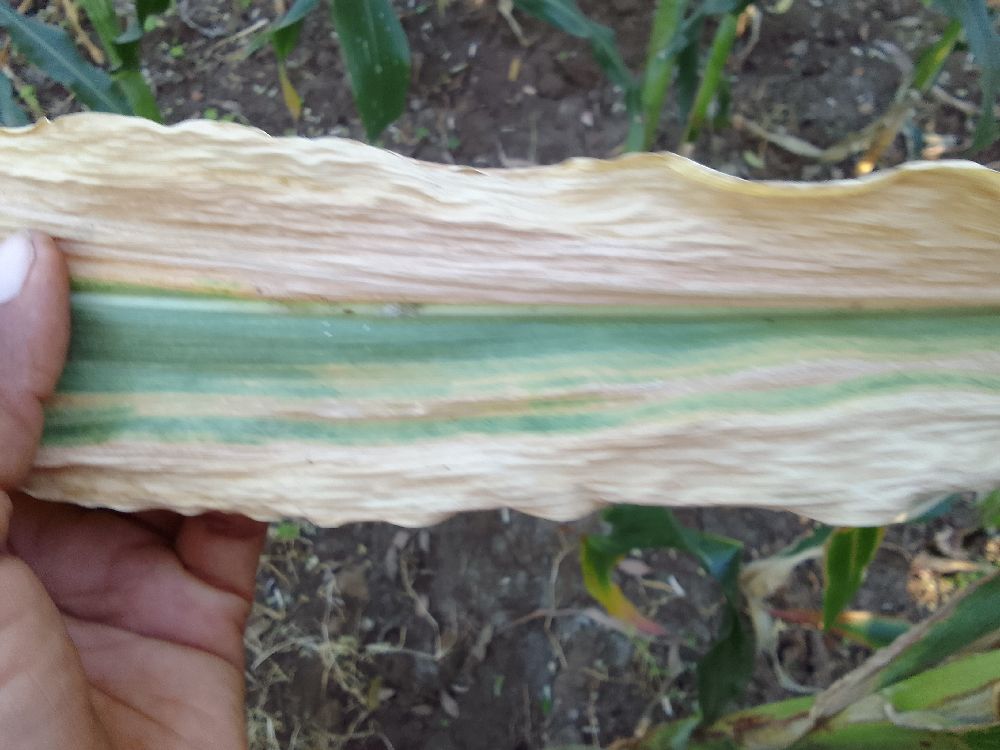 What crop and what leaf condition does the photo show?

maize, maize lethal necrosis
